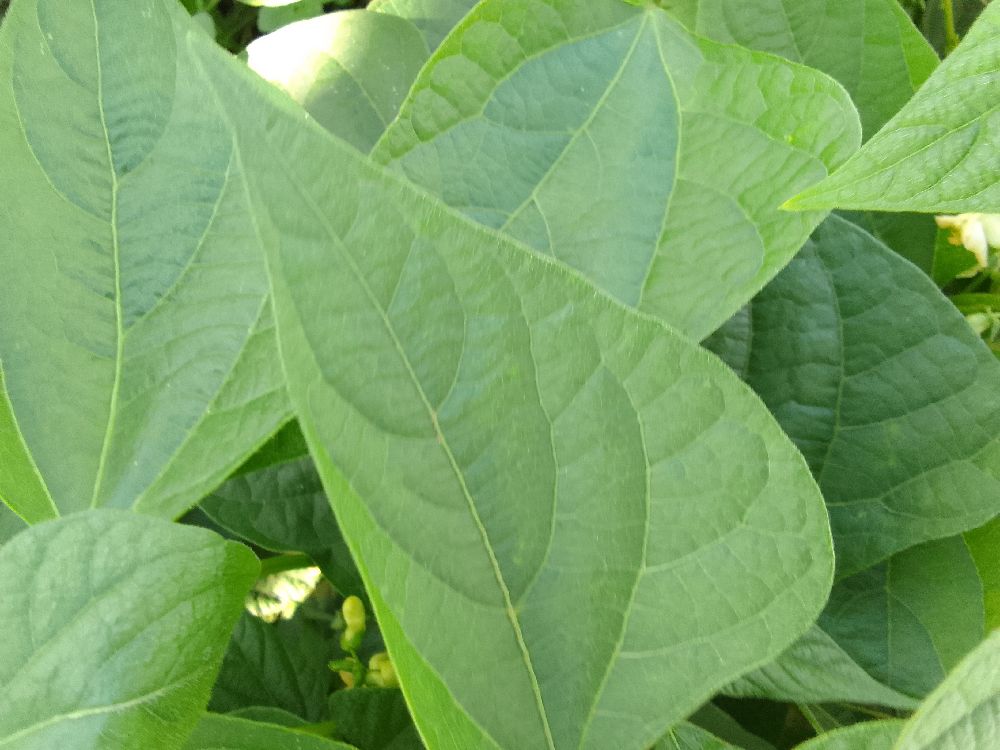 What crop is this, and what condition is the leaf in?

common bean, healthy
